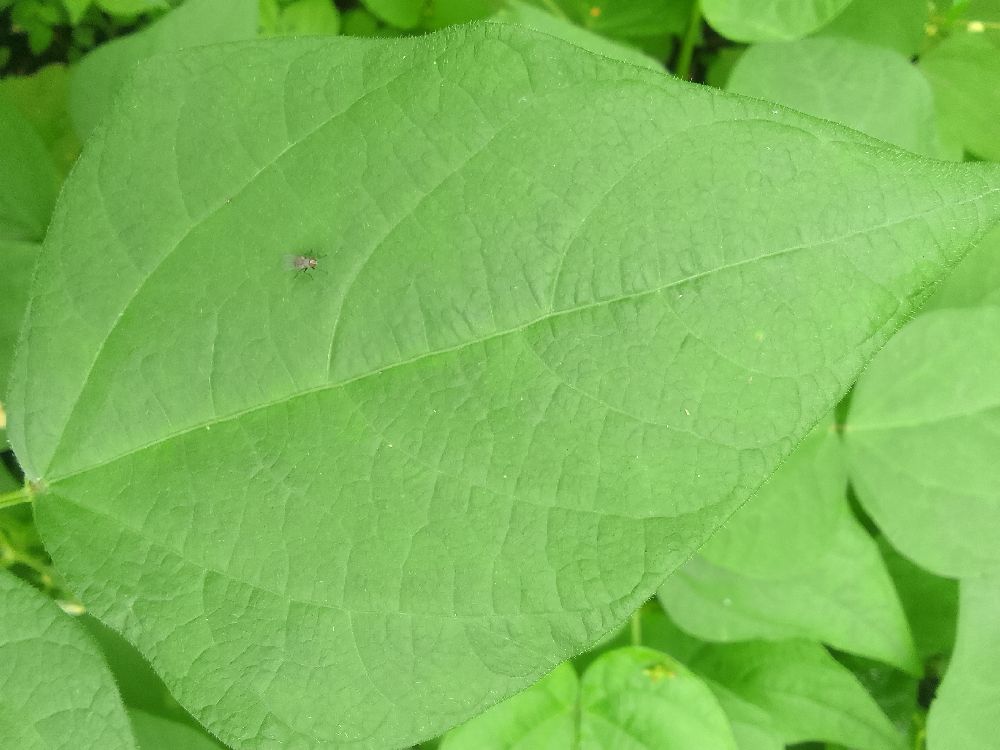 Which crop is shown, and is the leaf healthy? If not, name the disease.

common bean, healthy
